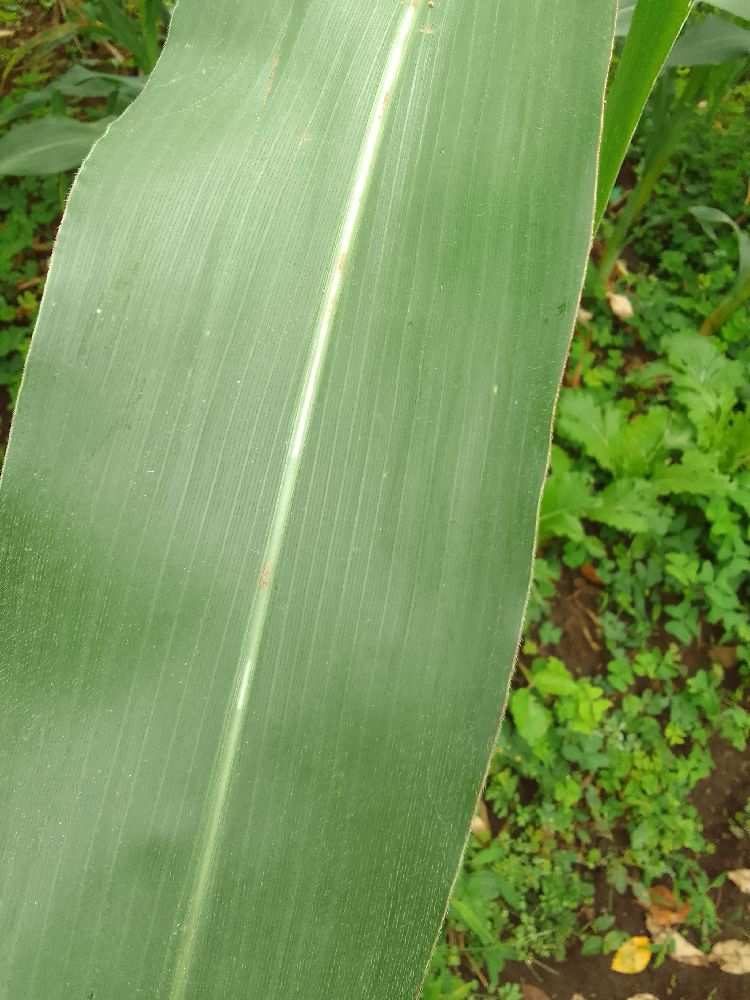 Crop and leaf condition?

maize, healthy
